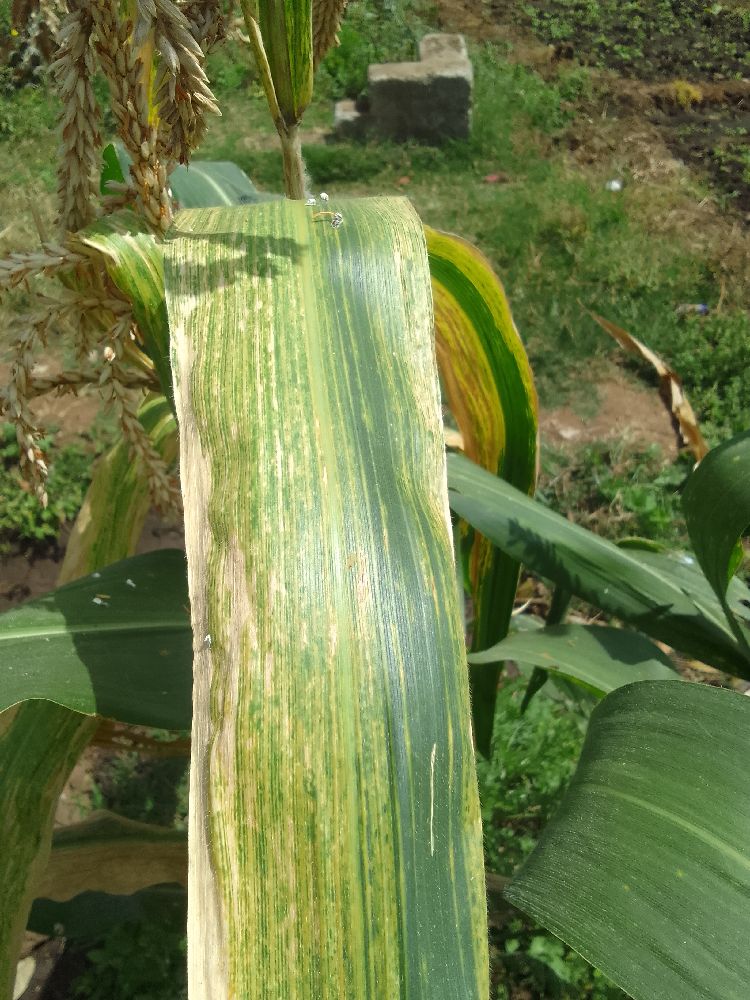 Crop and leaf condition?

maize, maize lethal necrosis
